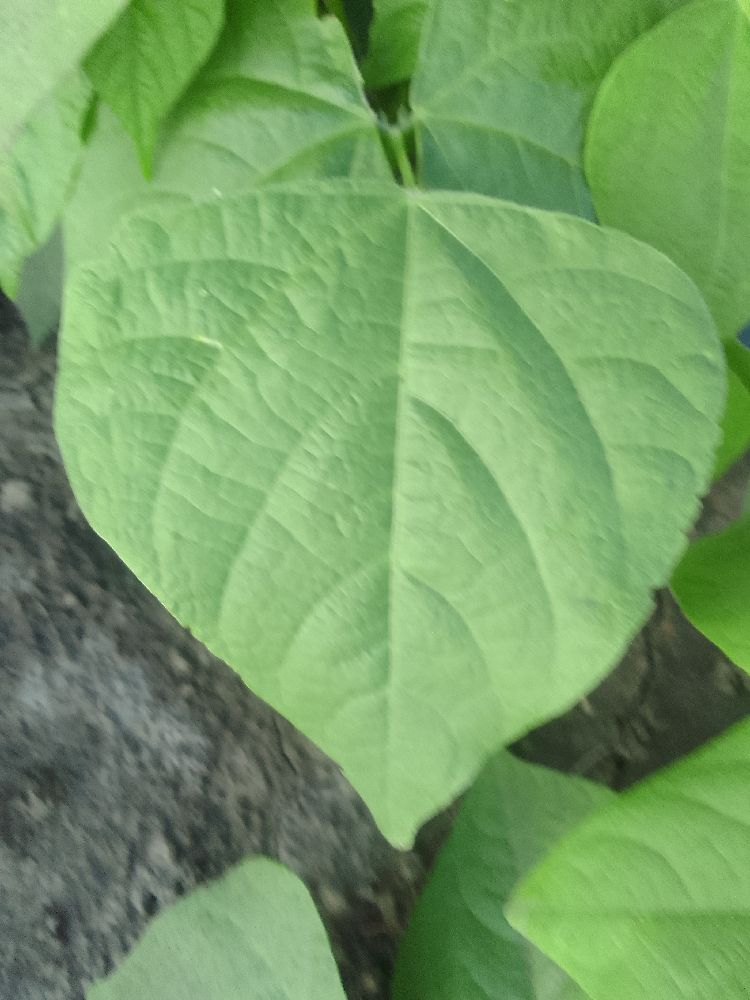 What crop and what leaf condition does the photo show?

common bean, healthy
